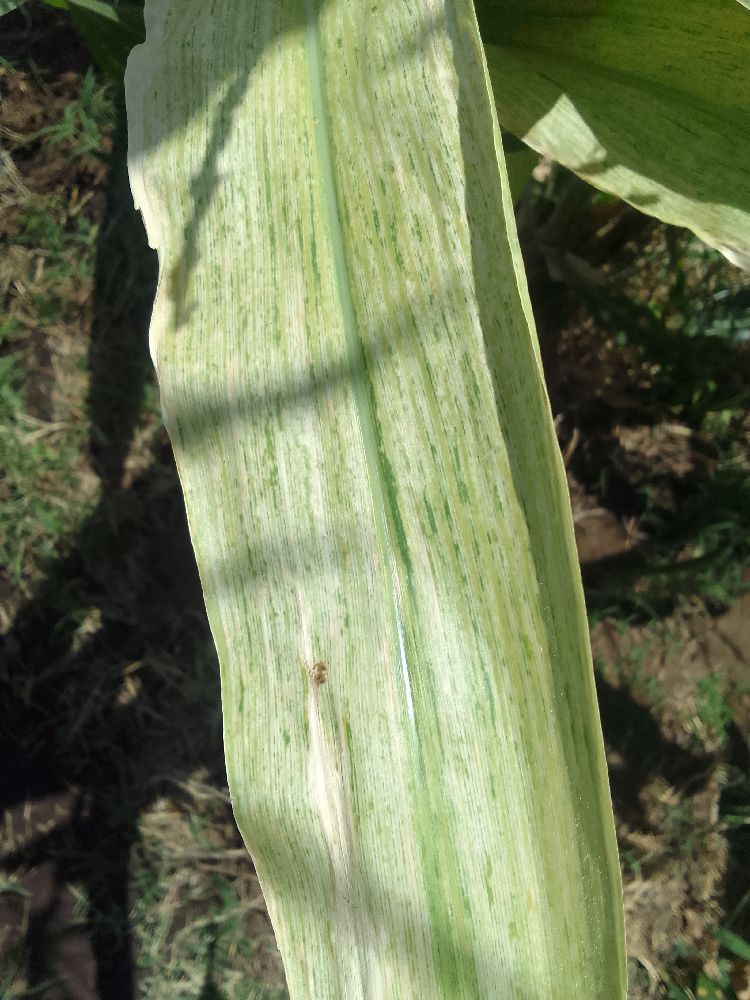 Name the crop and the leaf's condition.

maize, maize lethal necrosis
